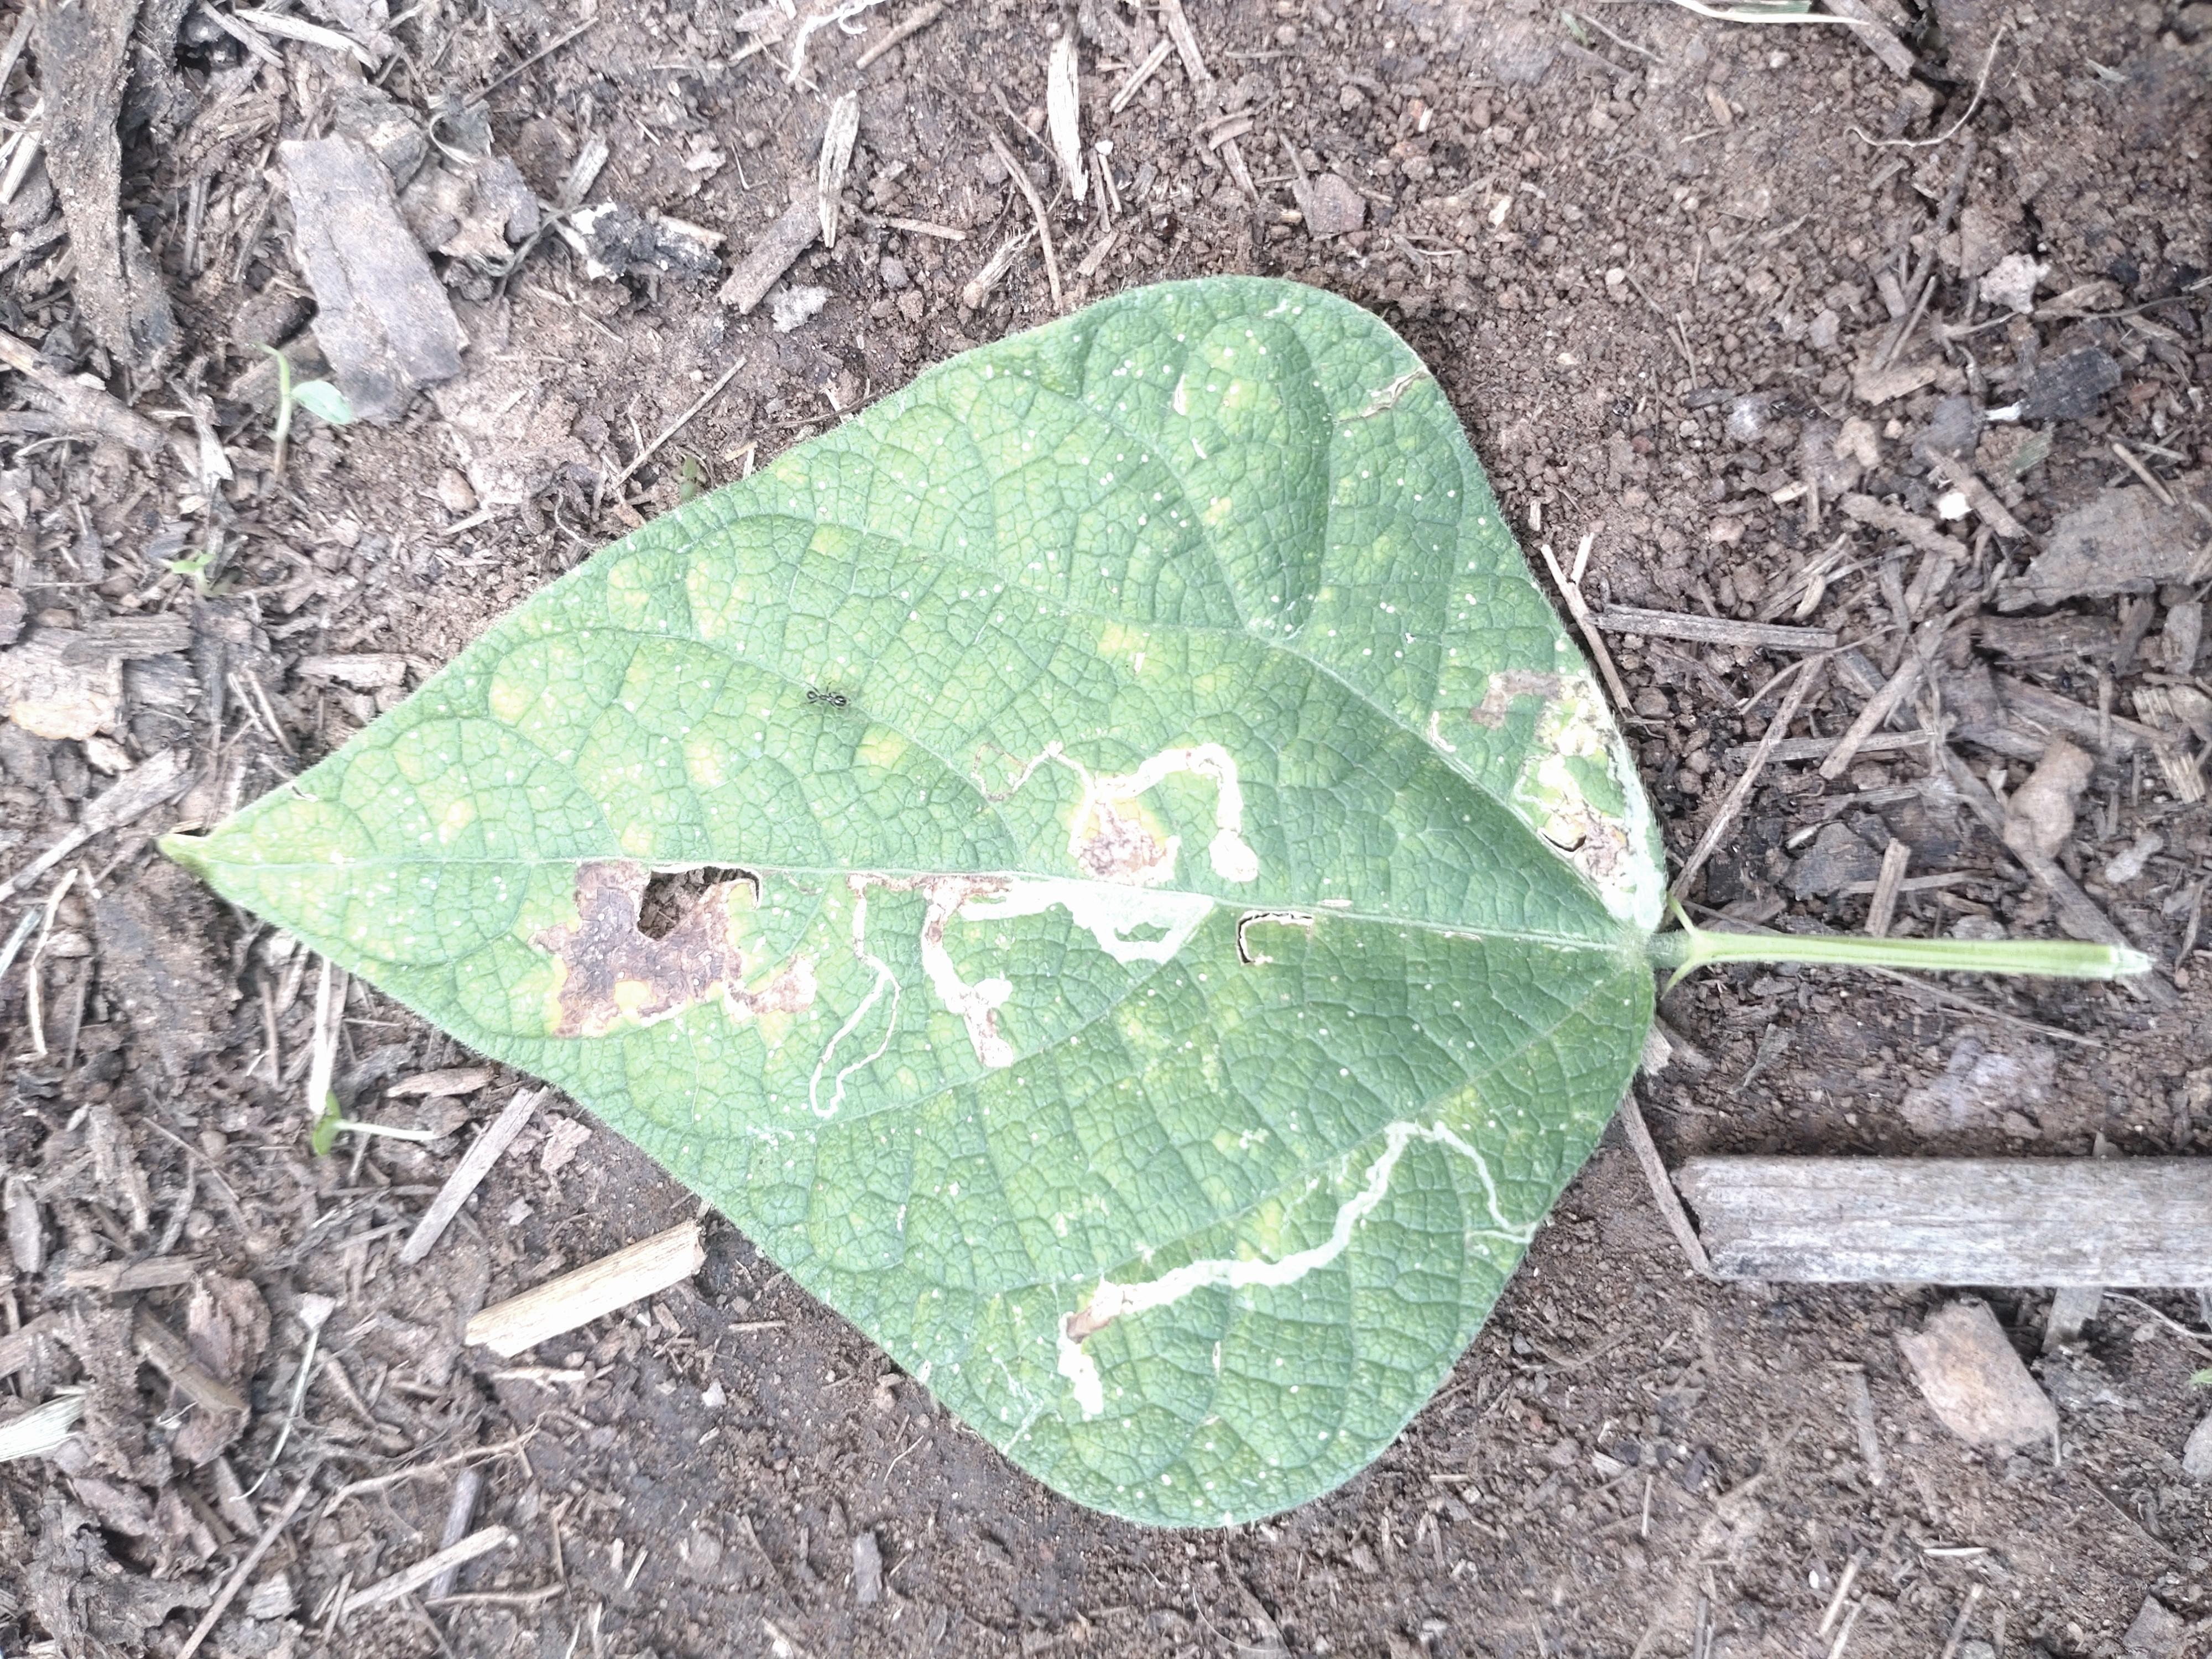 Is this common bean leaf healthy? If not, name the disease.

anthracnose
